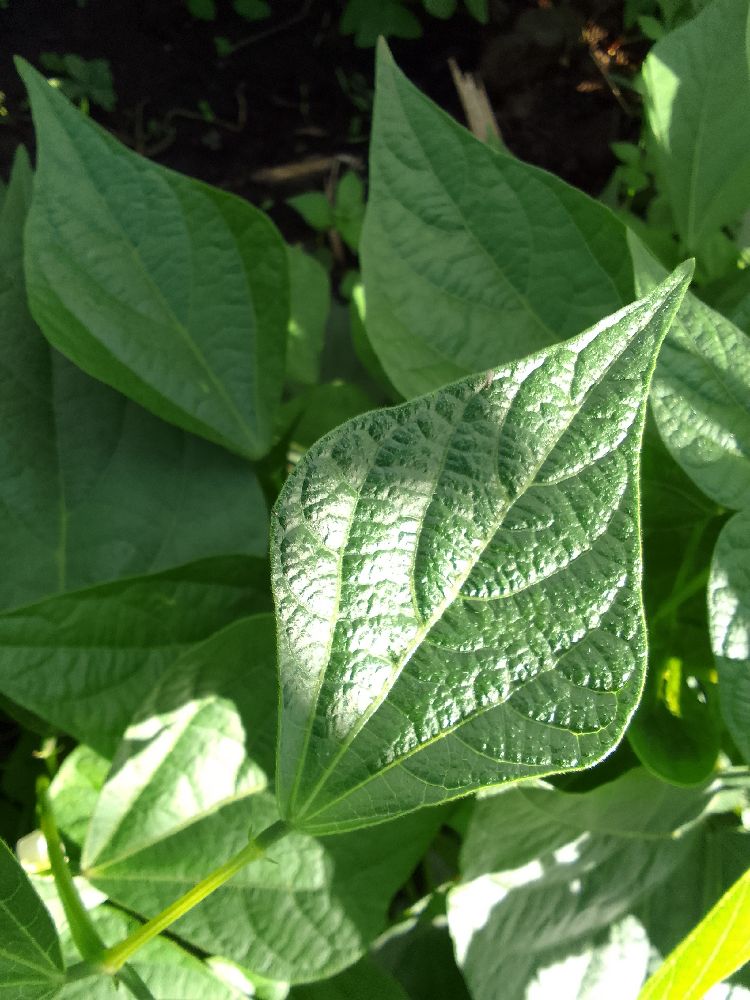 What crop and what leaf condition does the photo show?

common bean, healthy
